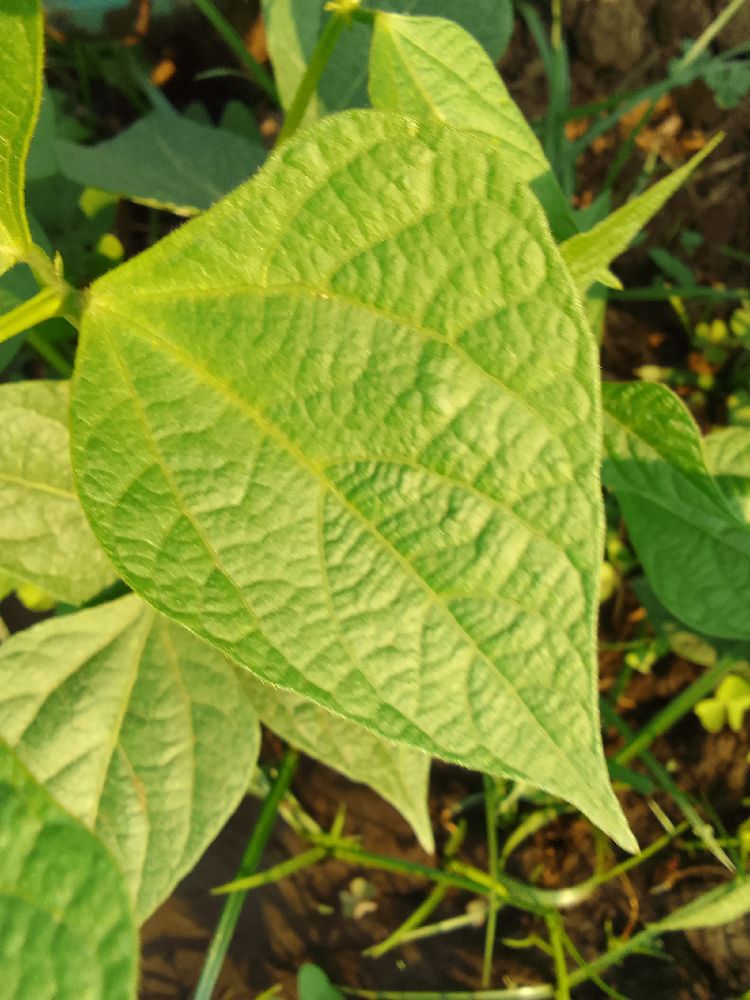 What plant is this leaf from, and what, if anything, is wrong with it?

common bean, healthy
